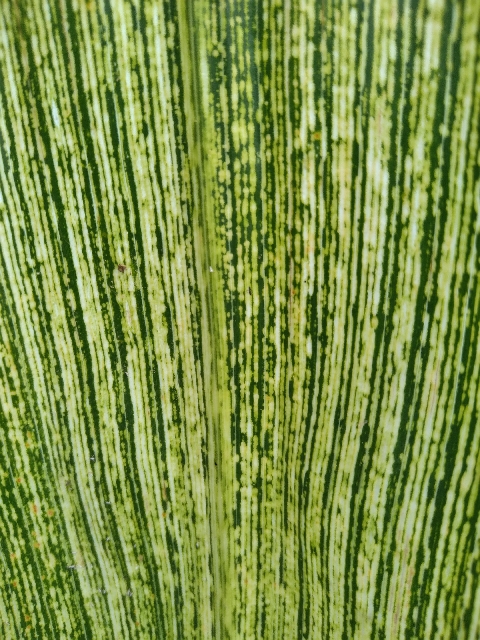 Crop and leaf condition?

maize, maize streak virus
